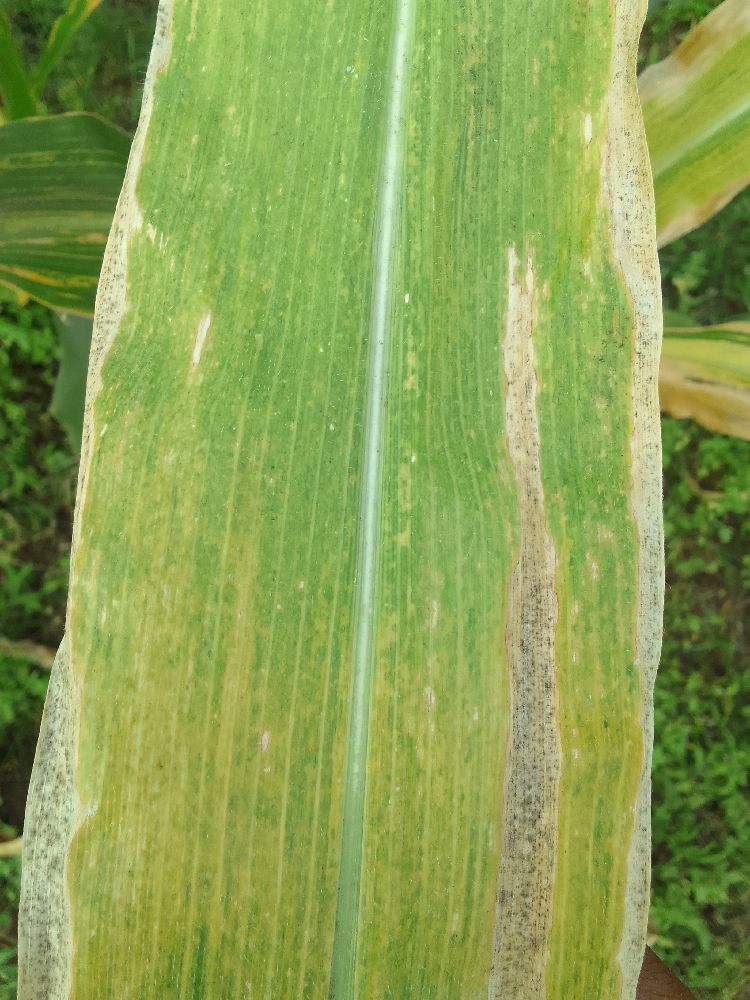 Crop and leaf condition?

maize, maize lethal necrosis
